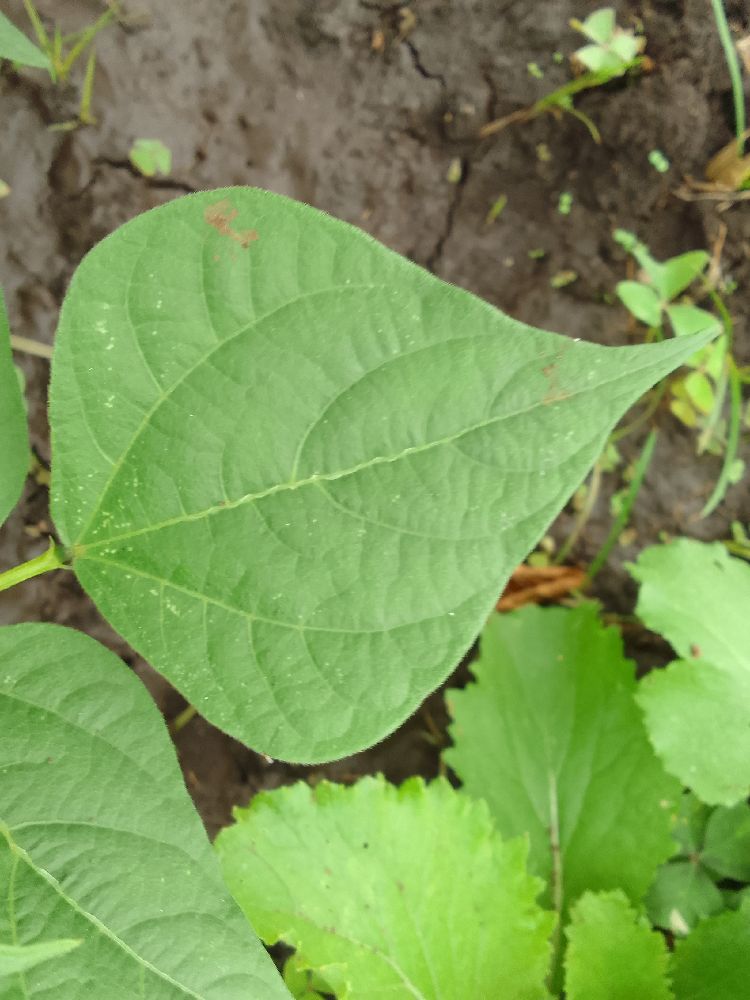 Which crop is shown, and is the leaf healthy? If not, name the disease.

common bean, healthy
